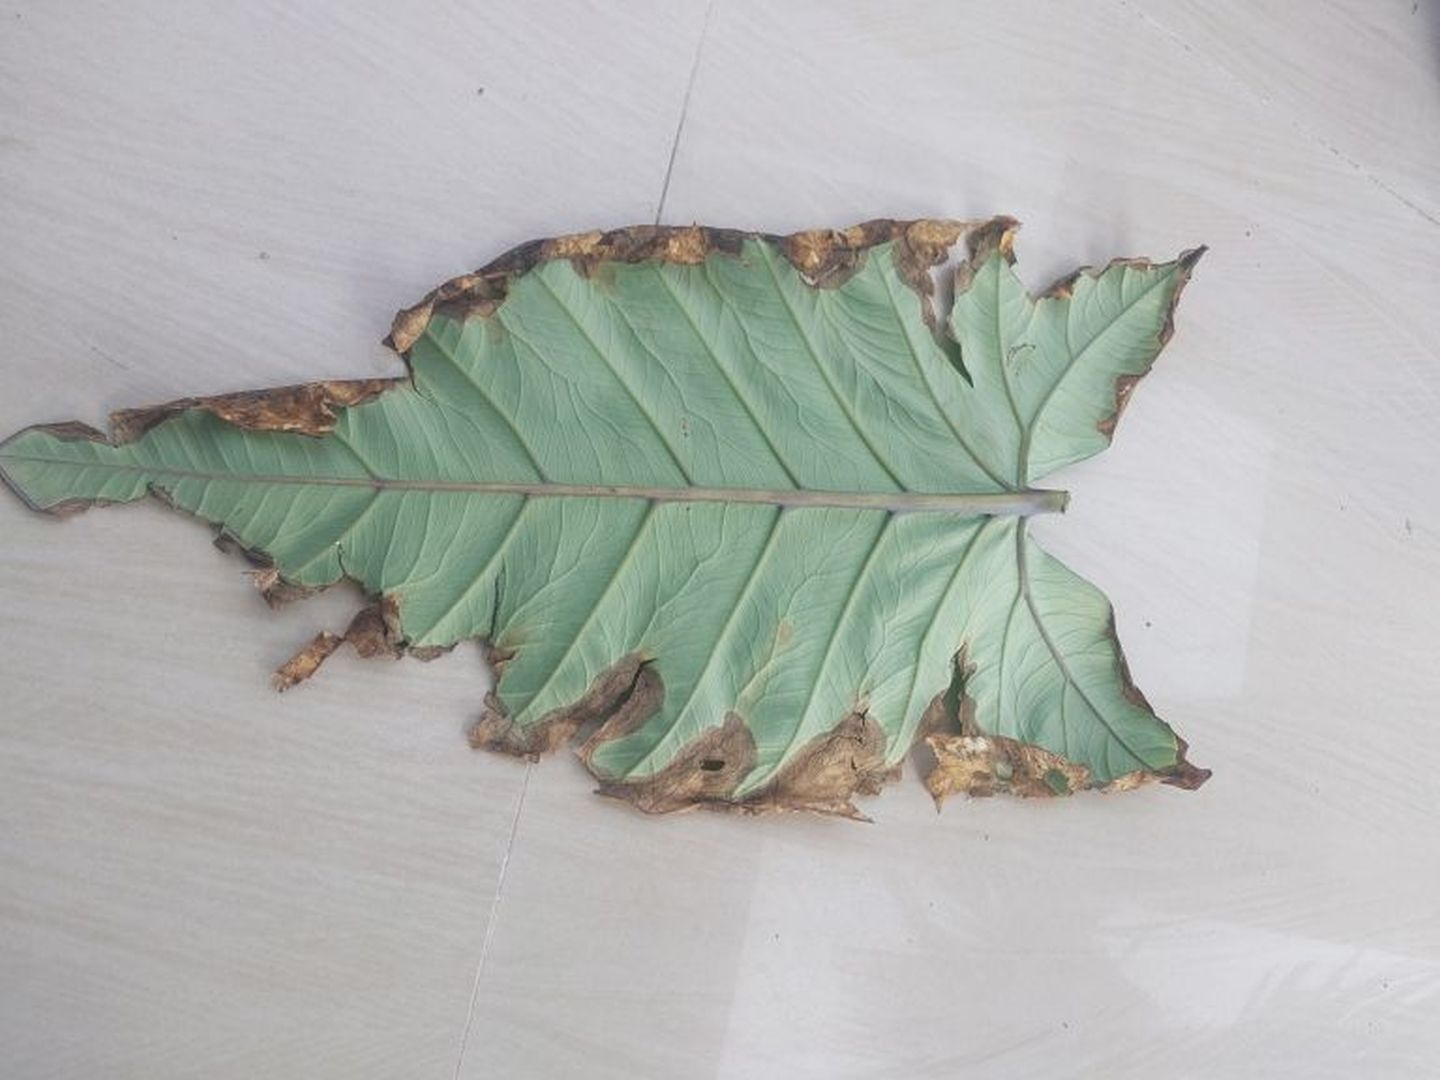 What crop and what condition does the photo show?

taro, leaf blight
